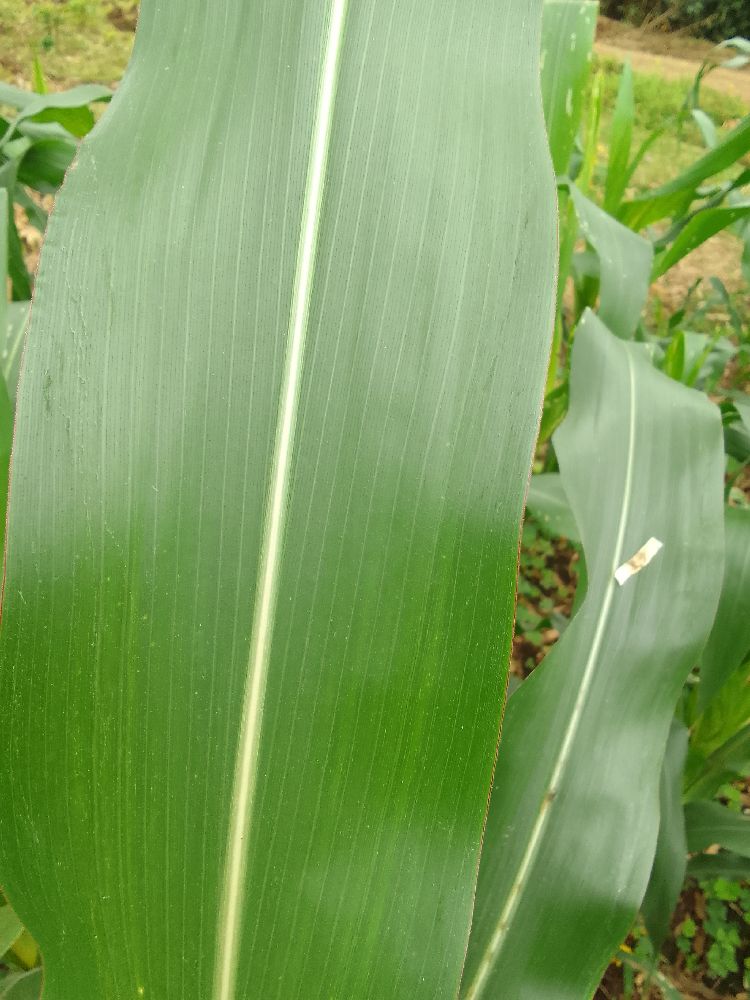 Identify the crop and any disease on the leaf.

maize, healthy
